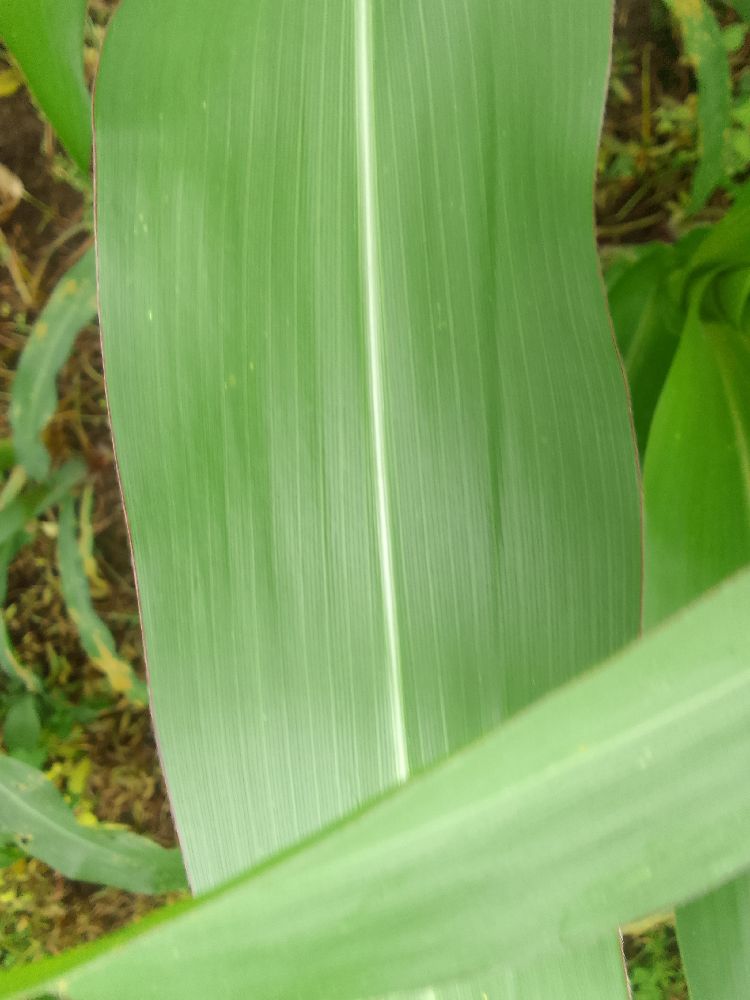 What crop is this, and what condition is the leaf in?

maize, healthy
